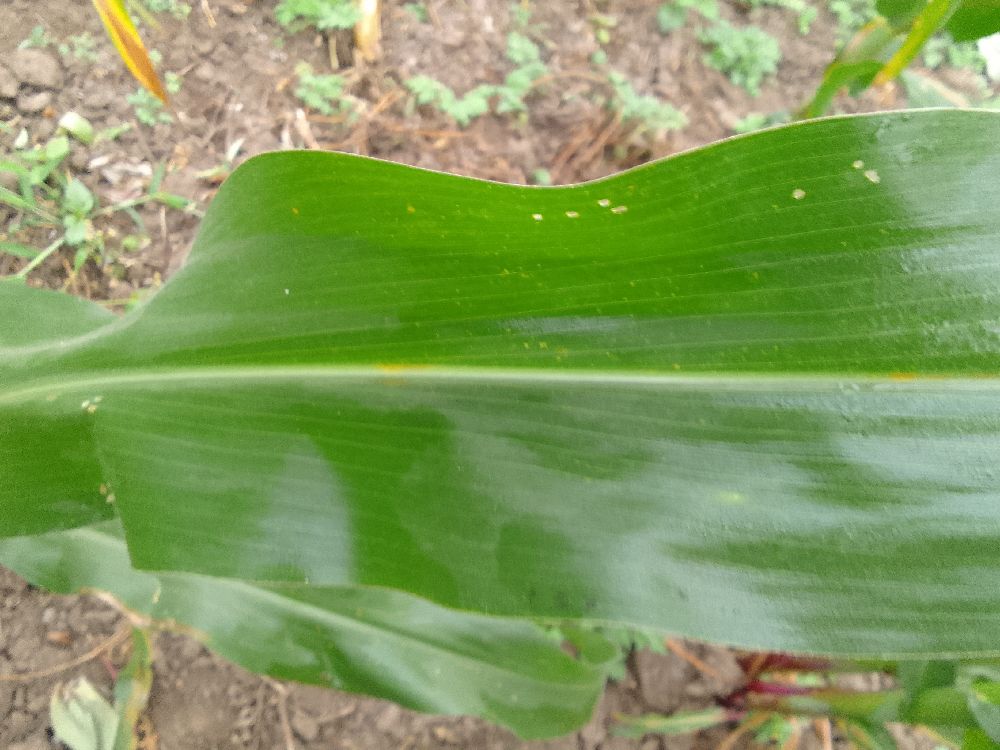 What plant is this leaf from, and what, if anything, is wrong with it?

maize, healthy
